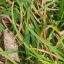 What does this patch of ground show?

grass
